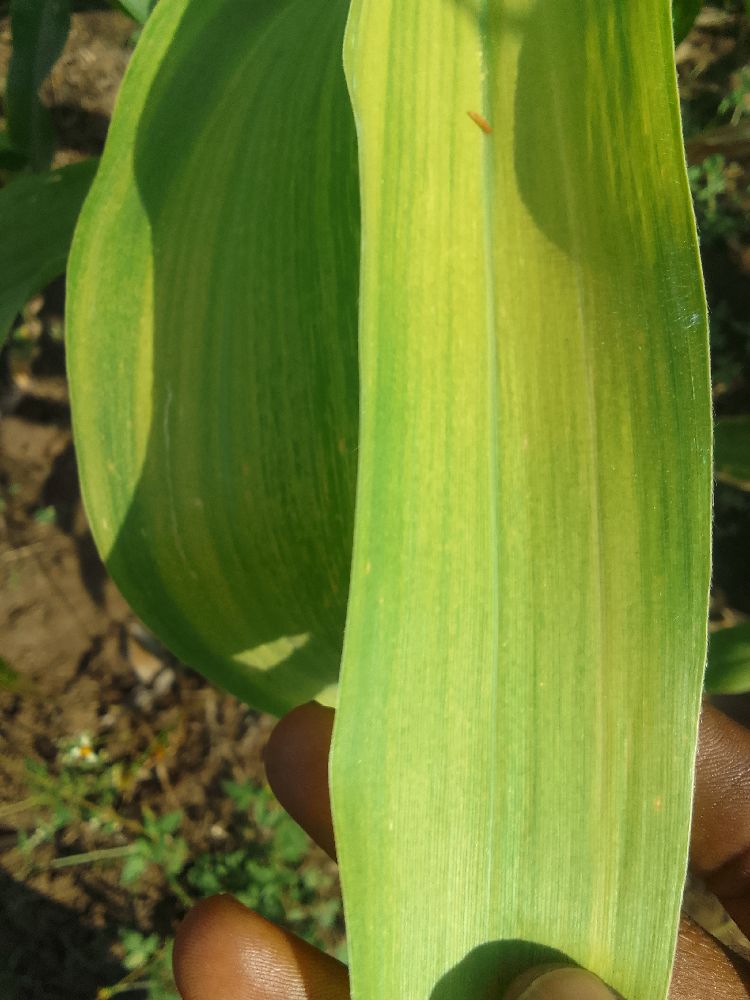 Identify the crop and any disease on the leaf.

maize, maize lethal necrosis
